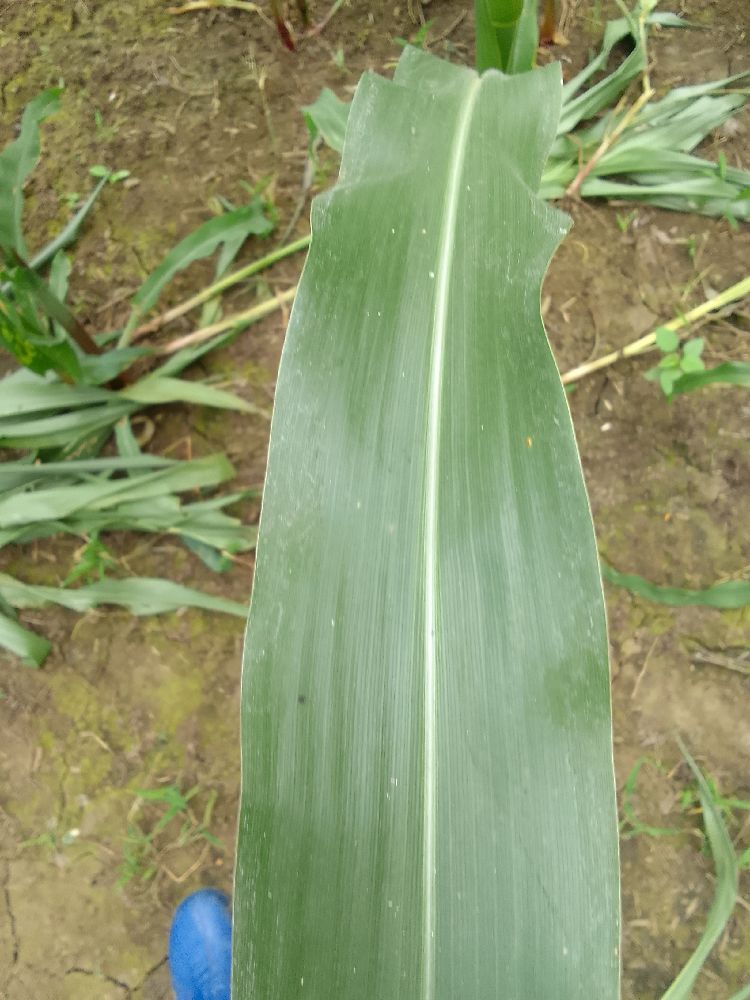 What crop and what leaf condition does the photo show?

maize, healthy
